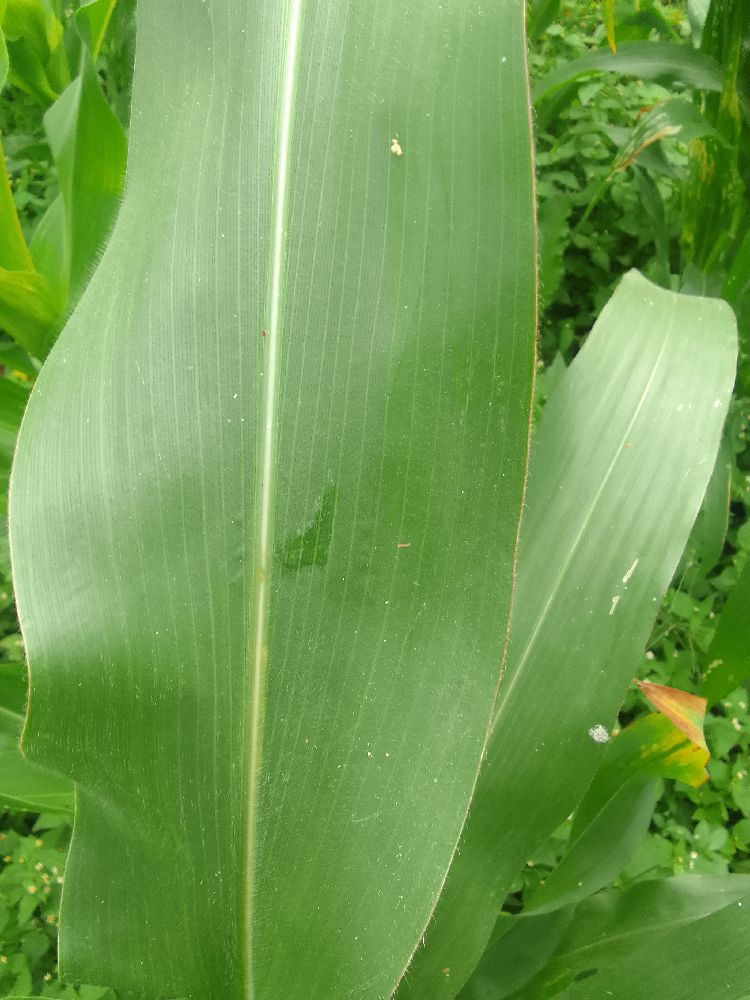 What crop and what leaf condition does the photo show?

maize, healthy
